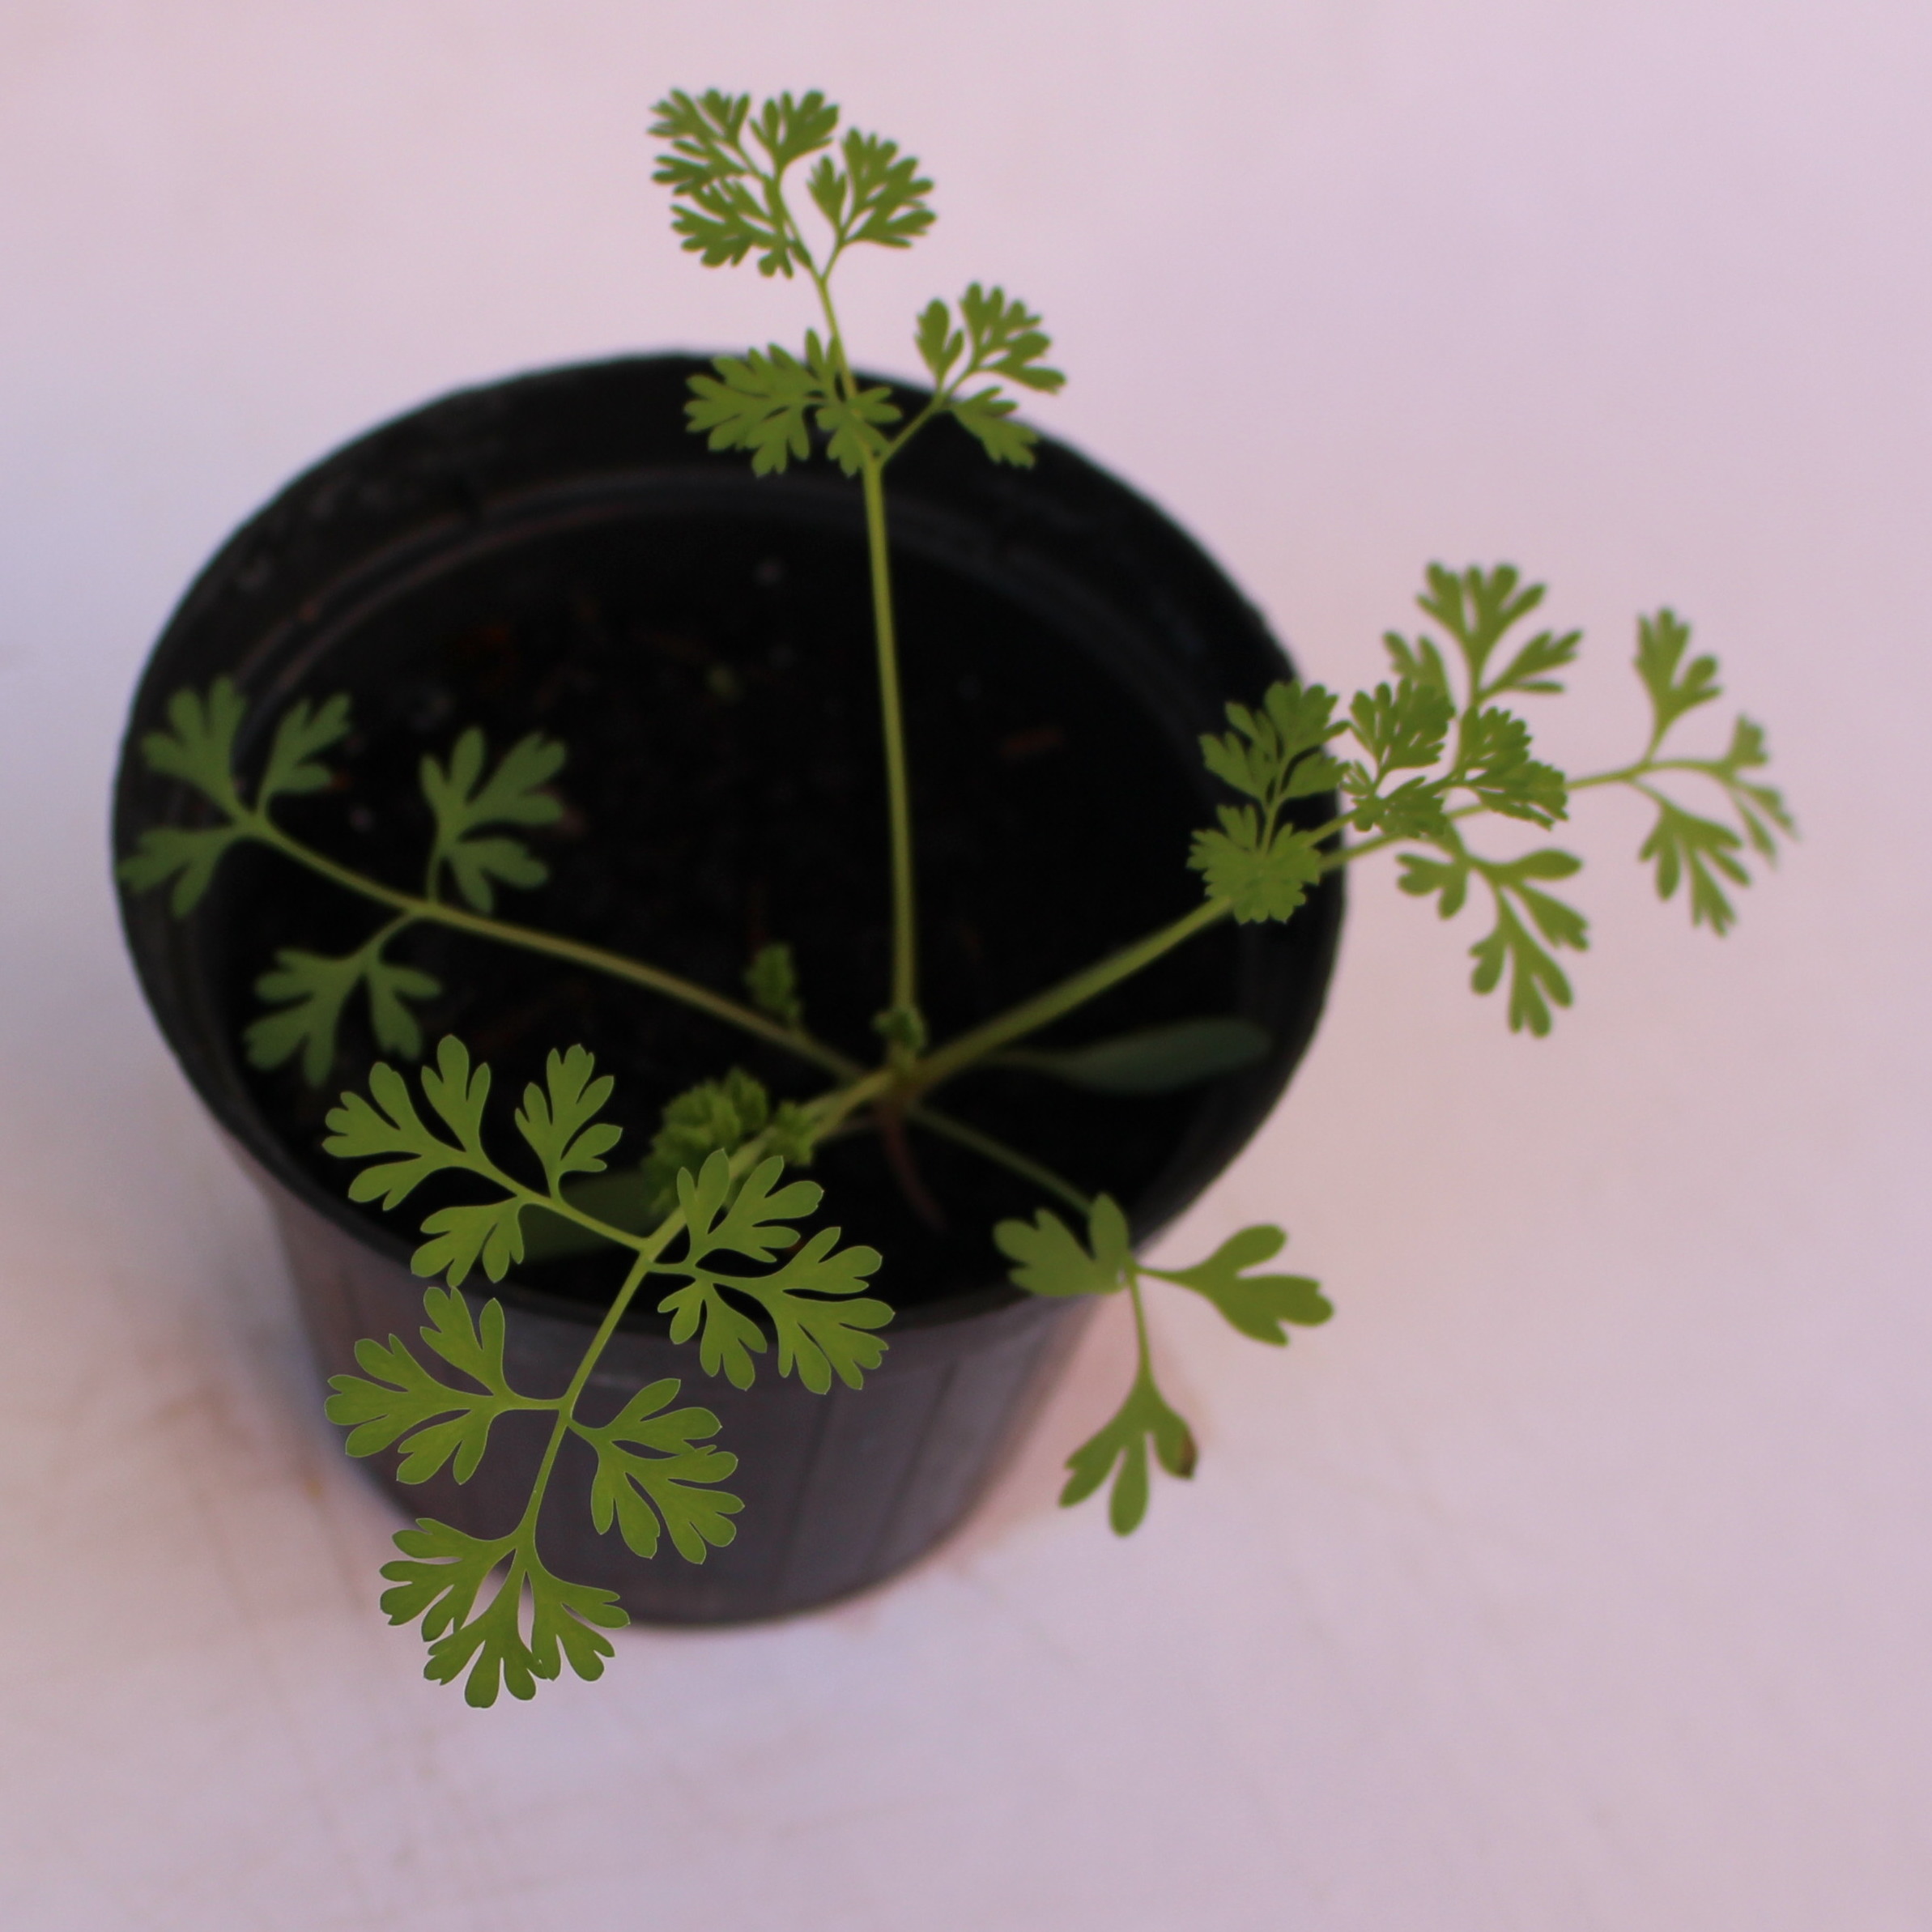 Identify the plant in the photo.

Fumaria officinalis
